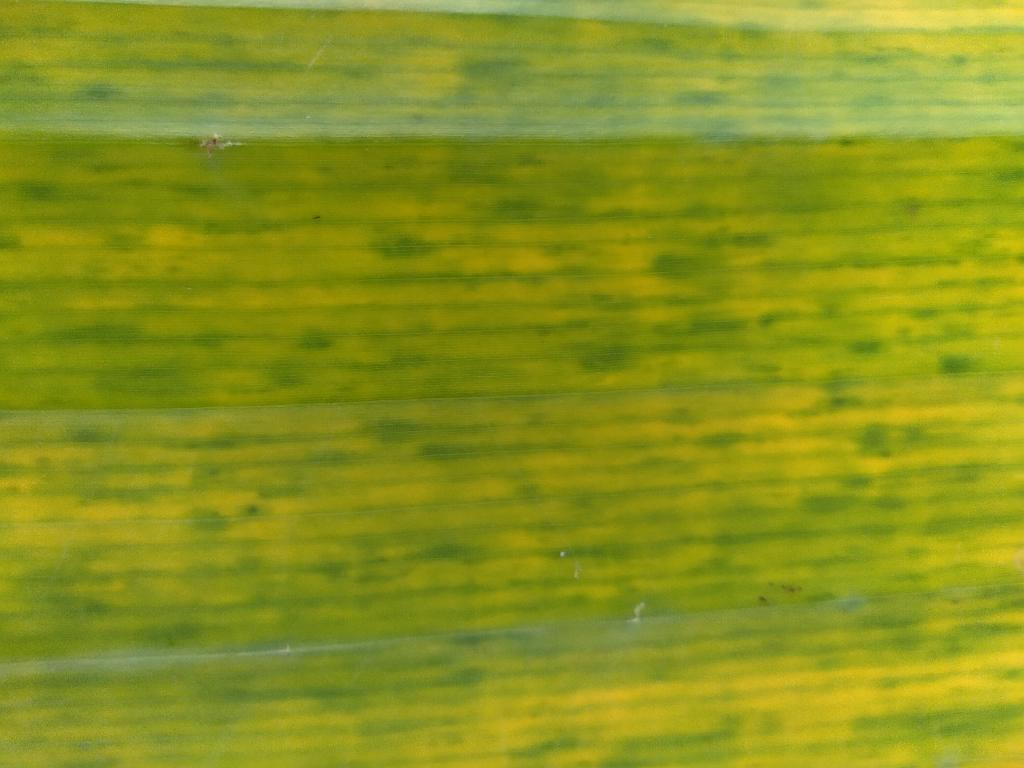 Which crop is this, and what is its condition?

banana, fusarium wilt race 1
